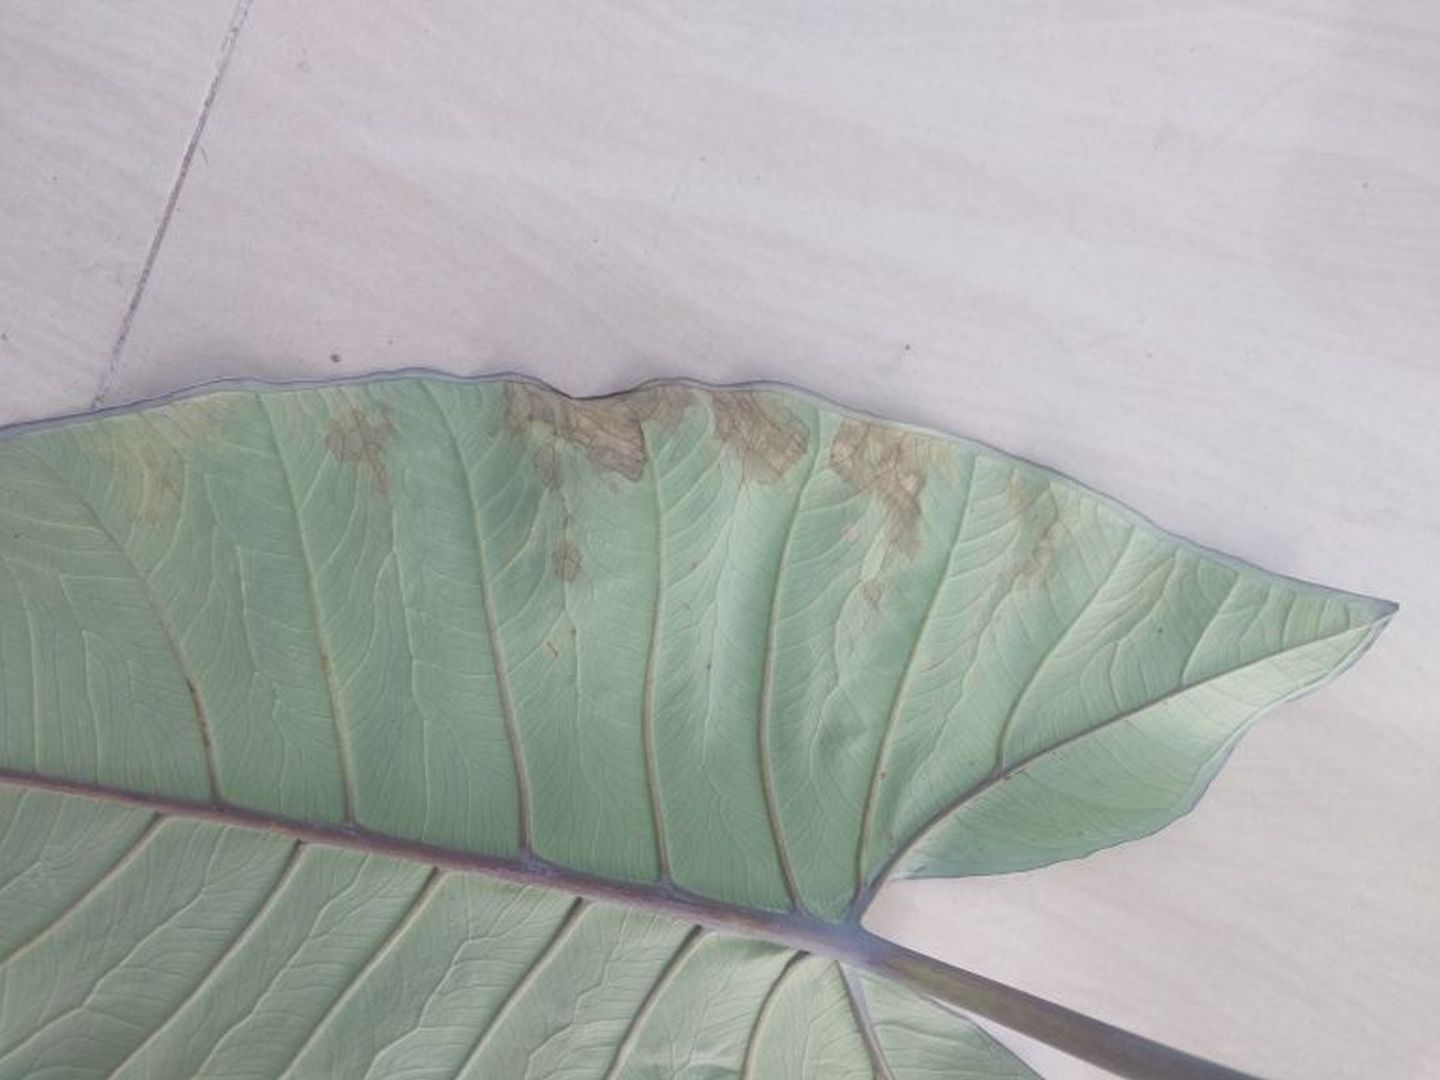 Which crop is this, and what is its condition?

taro, leaf blight
